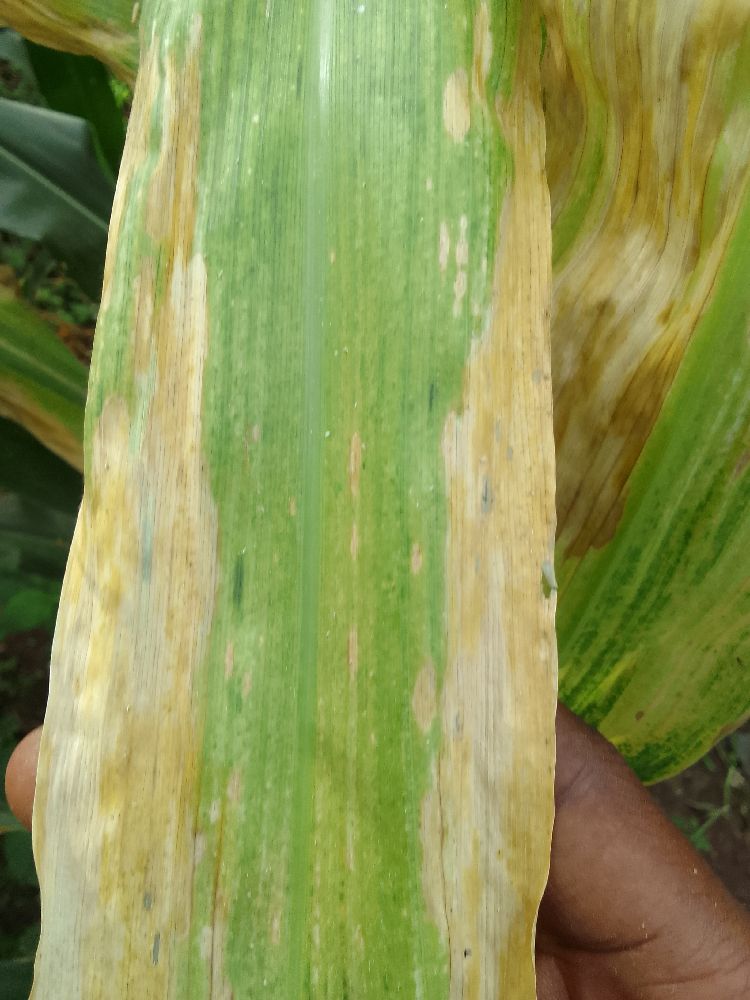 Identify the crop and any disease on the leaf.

maize, maize lethal necrosis
